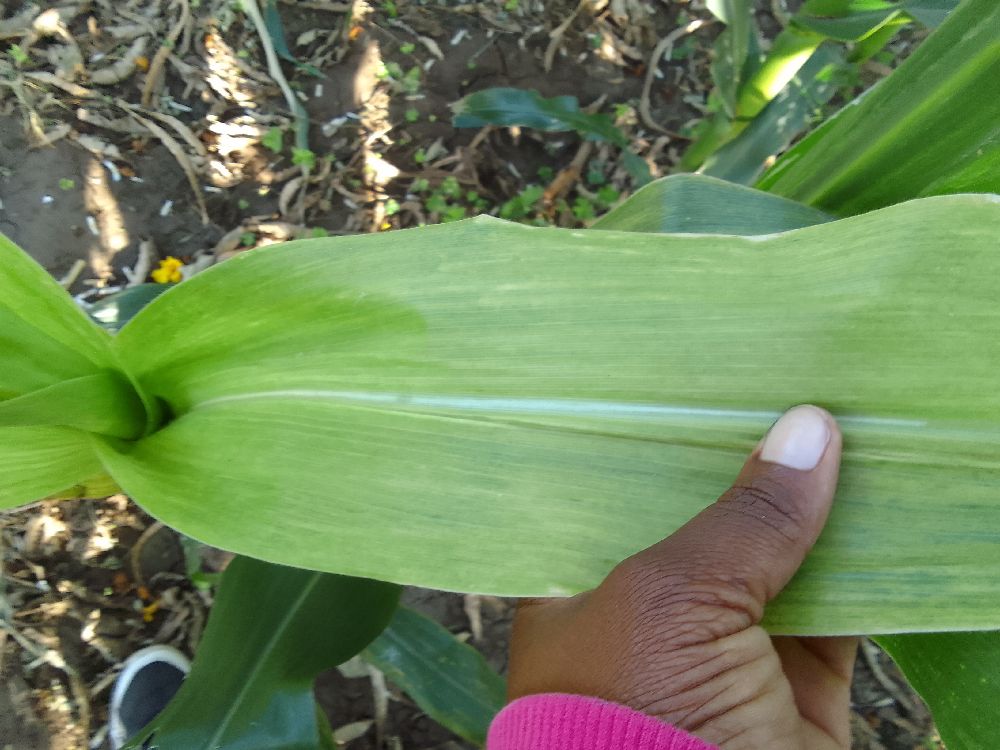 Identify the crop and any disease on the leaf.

maize, maize lethal necrosis
